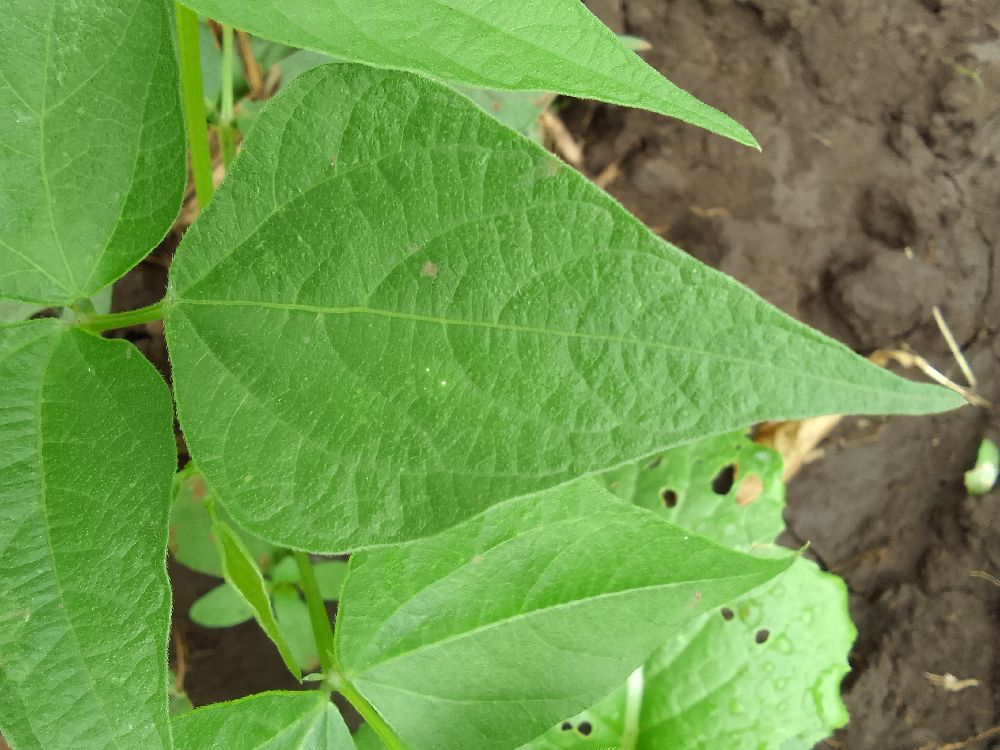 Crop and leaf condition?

common bean, healthy
